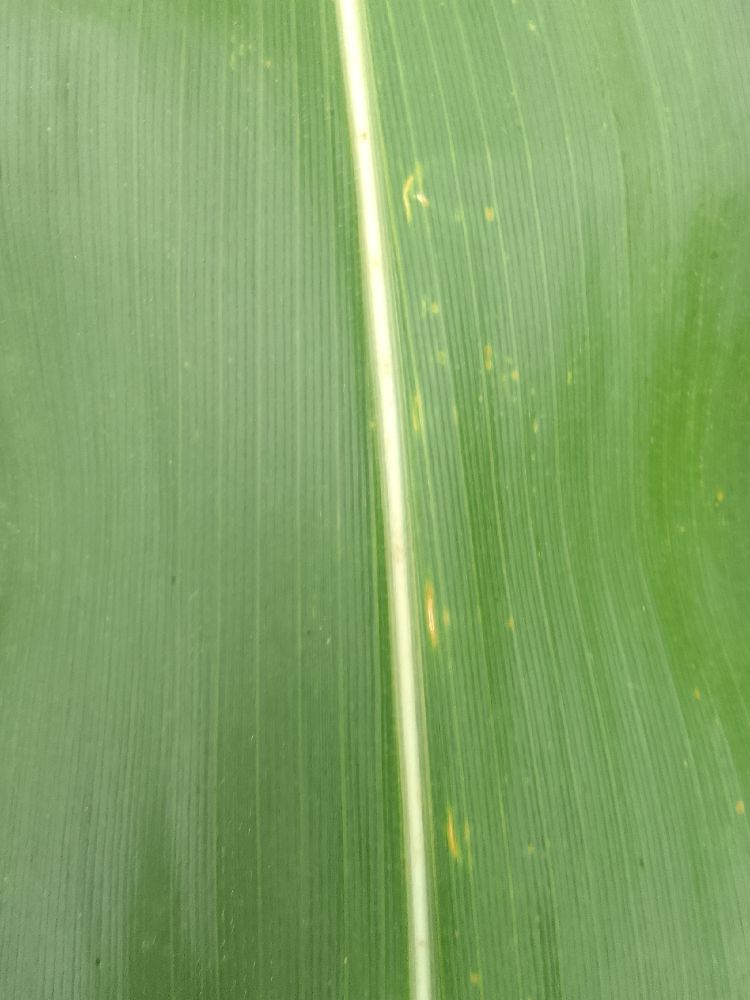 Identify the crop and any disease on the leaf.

maize, healthy
